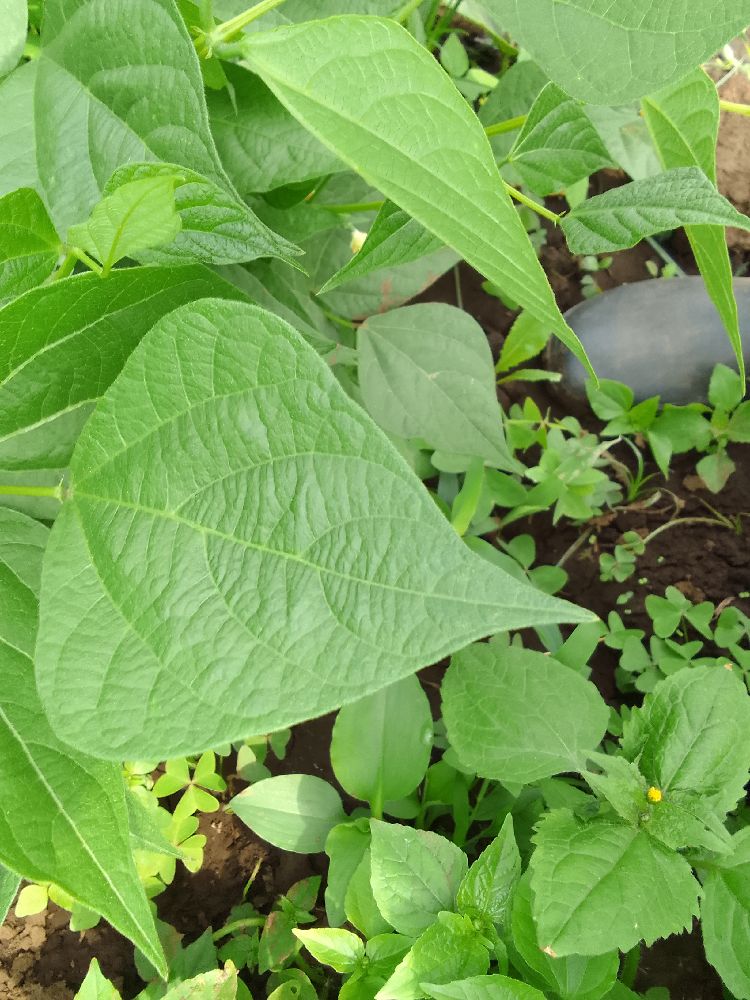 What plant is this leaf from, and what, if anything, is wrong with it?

common bean, healthy
